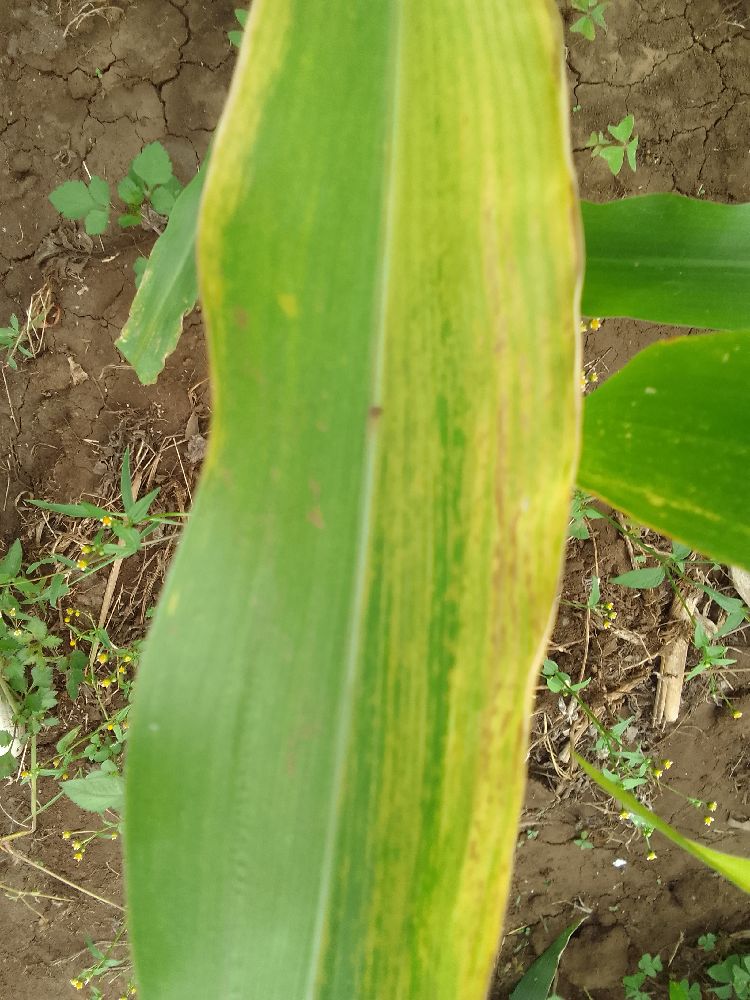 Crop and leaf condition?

maize, maize lethal necrosis
